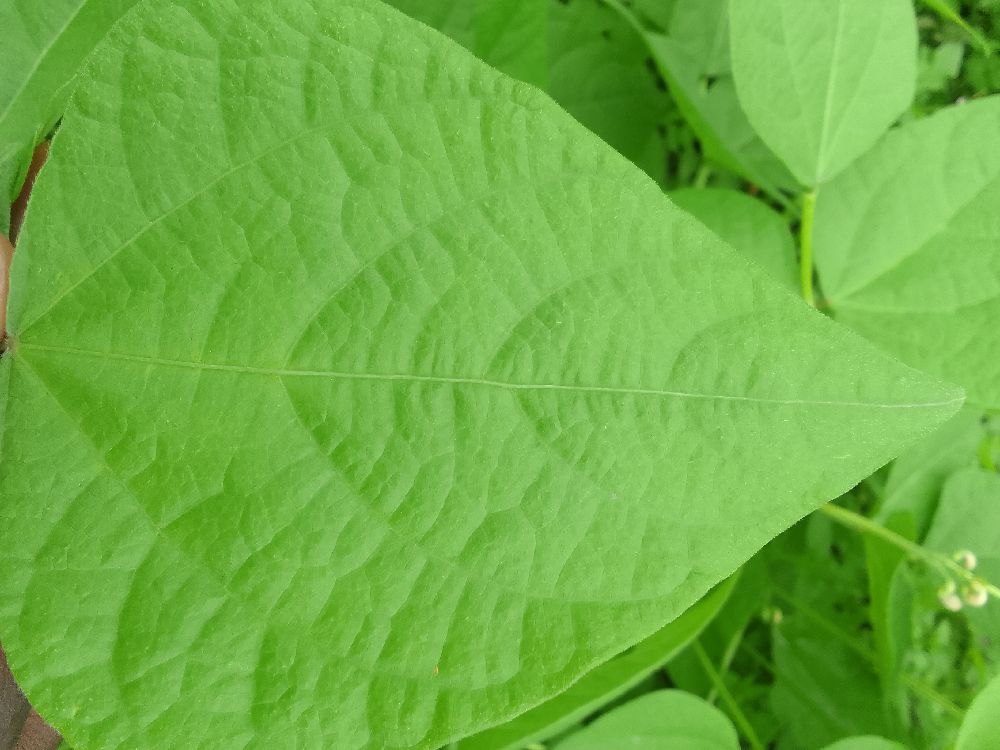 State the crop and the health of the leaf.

common bean, healthy
